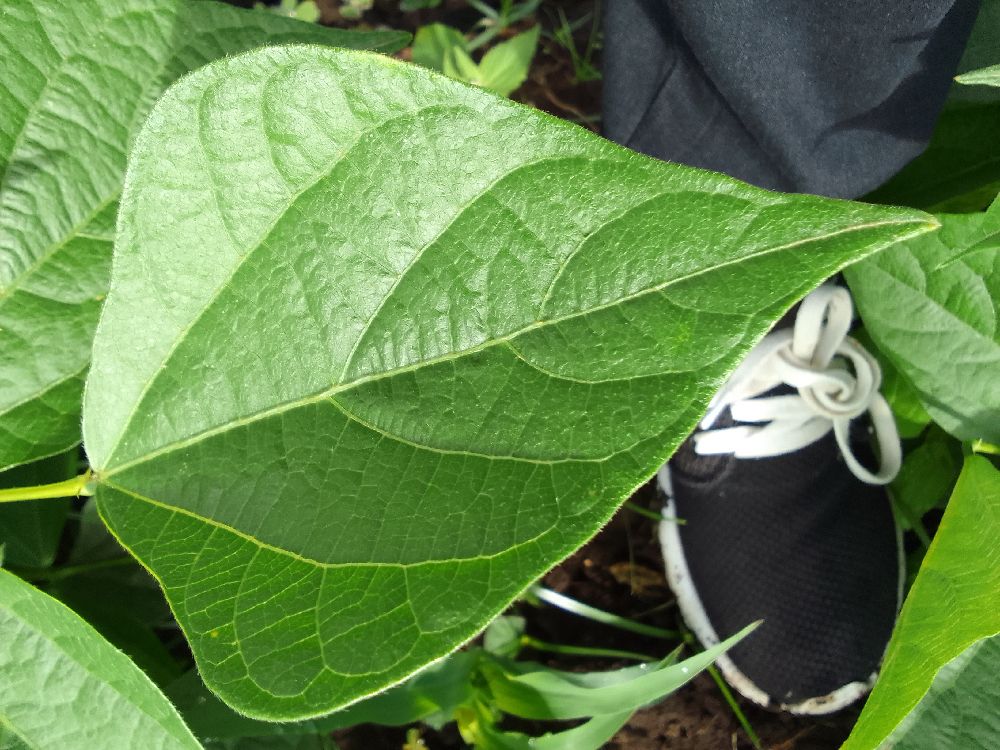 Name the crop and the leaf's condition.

common bean, healthy
